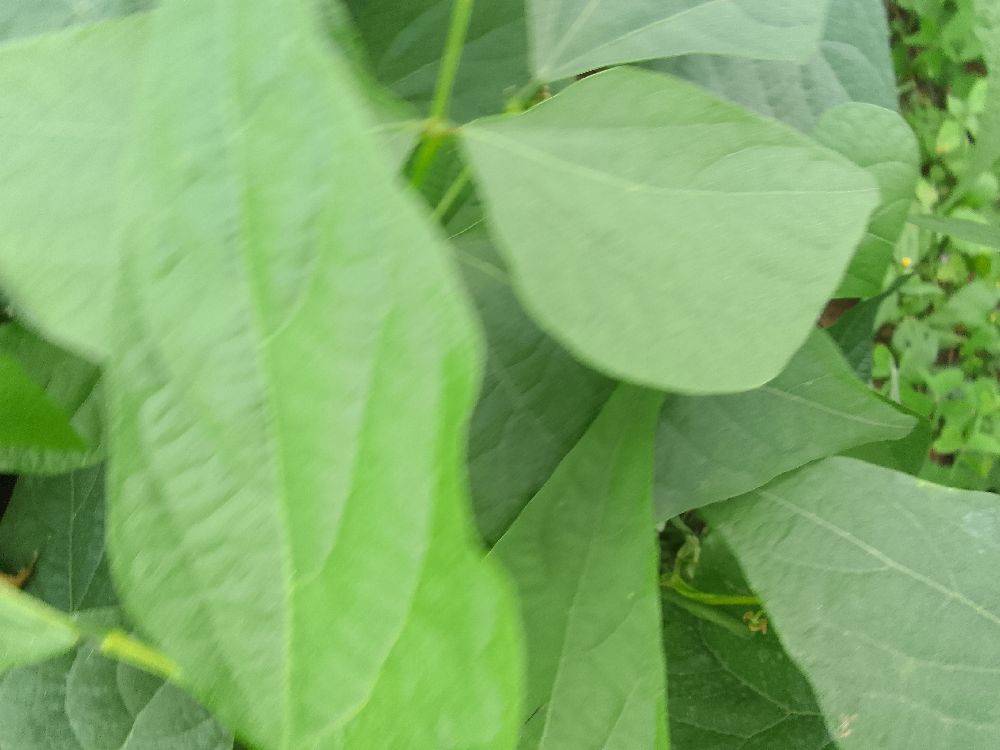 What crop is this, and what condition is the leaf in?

common bean, healthy
